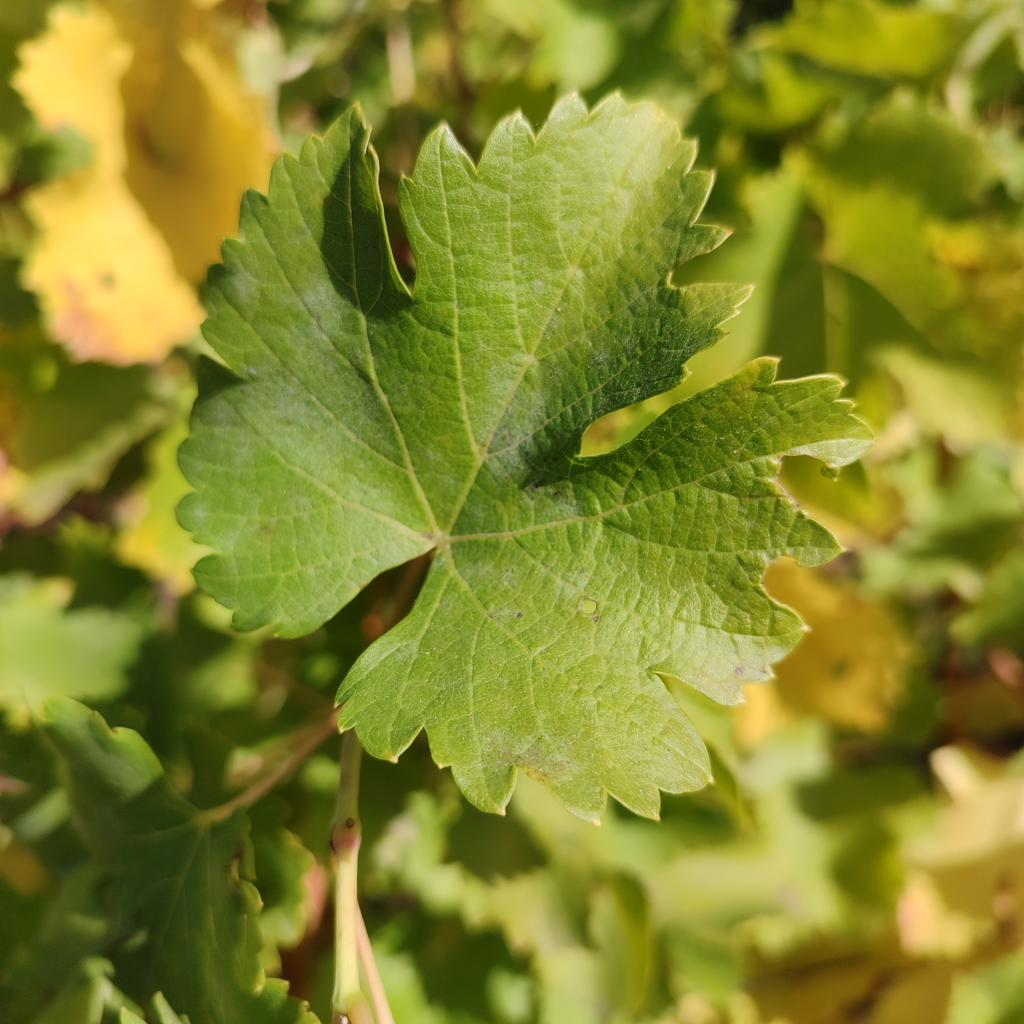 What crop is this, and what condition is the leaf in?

grapevine, powdery mildew
